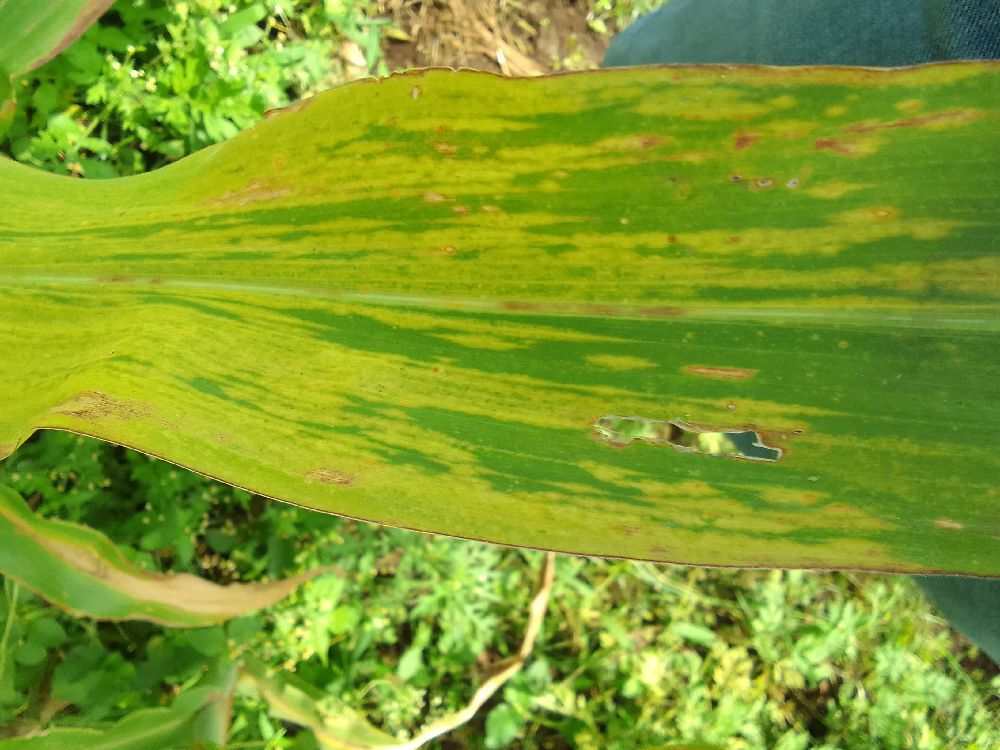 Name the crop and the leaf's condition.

maize, maize lethal necrosis
